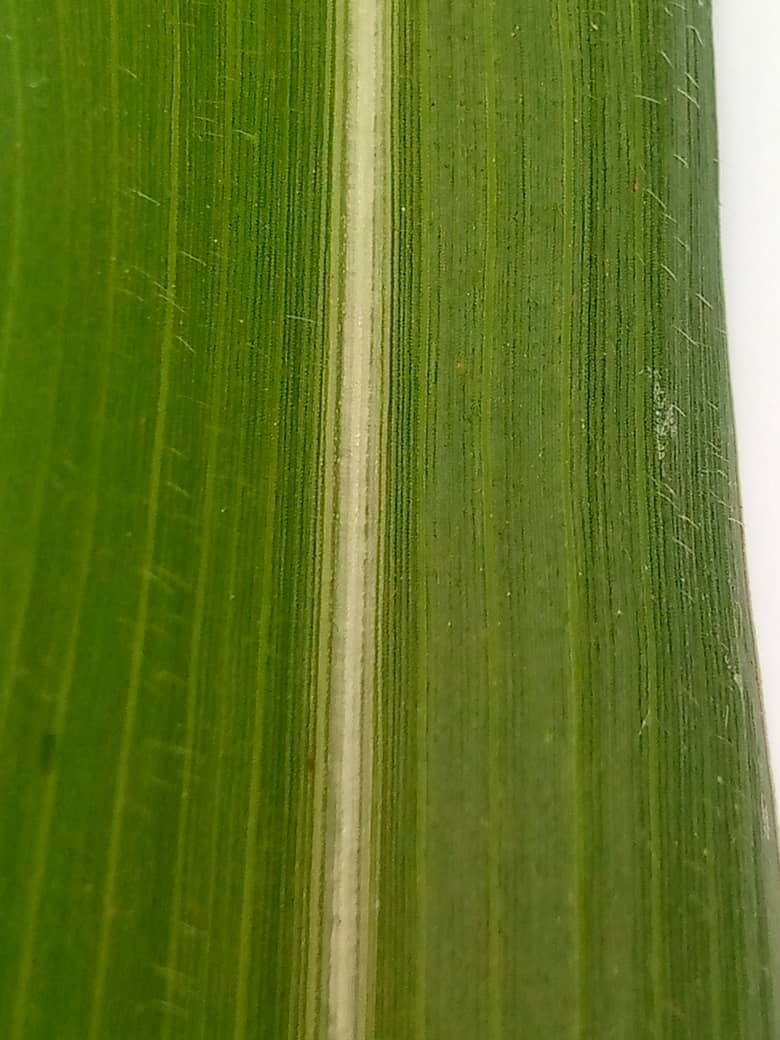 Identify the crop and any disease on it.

pearl millet, healthy leaves
